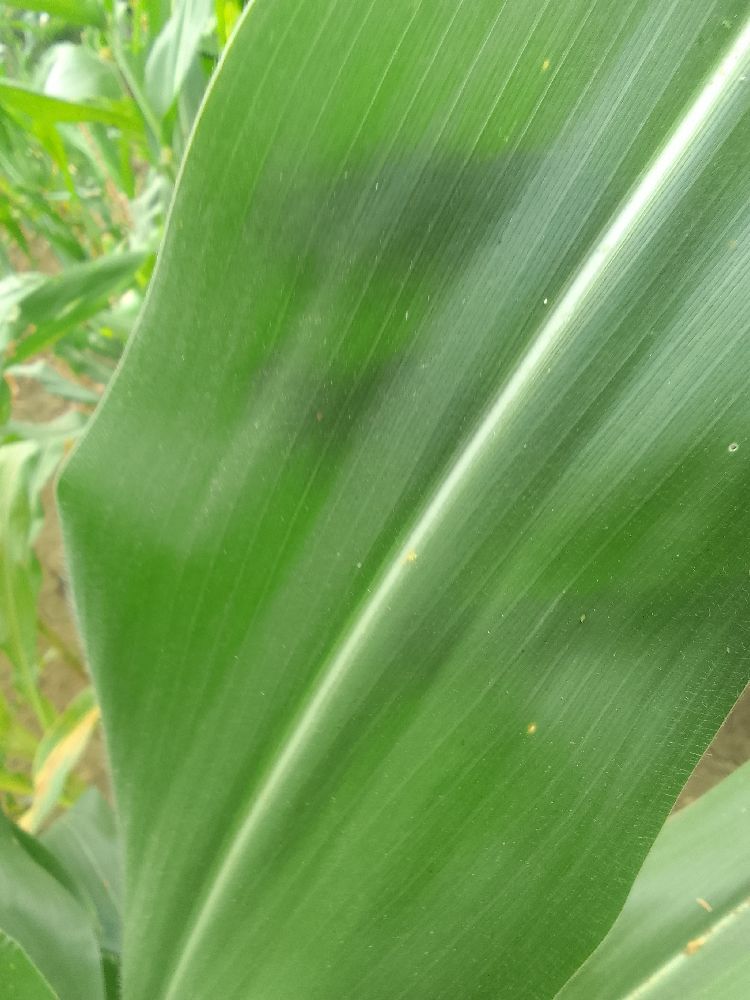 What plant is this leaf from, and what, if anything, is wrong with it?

maize, healthy
